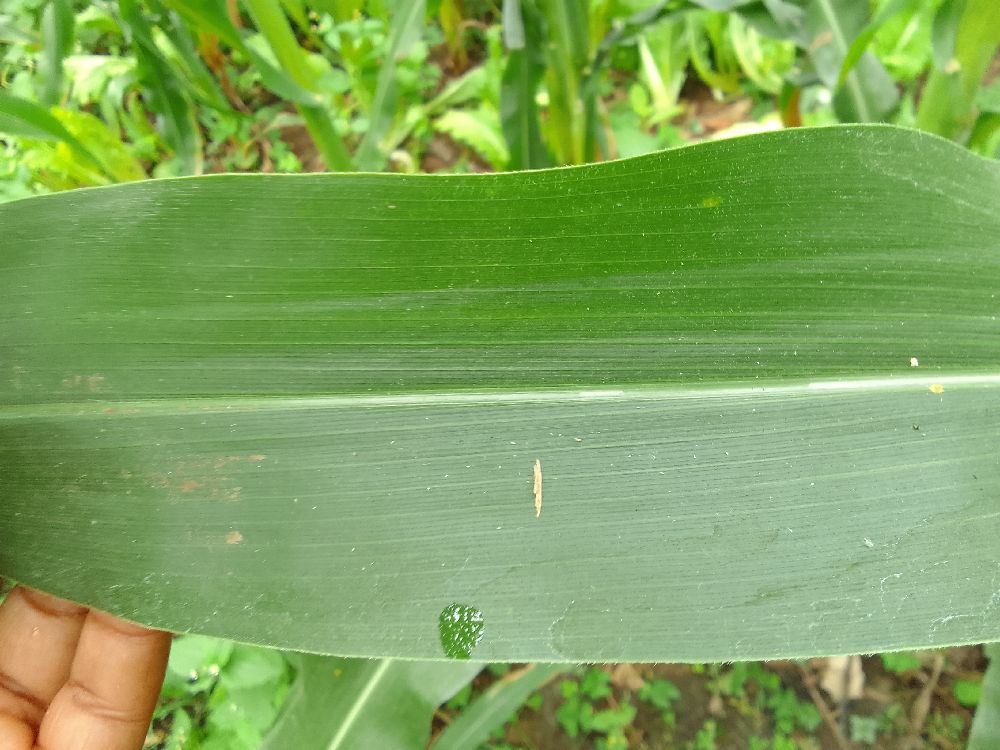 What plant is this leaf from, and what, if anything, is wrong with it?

maize, healthy
